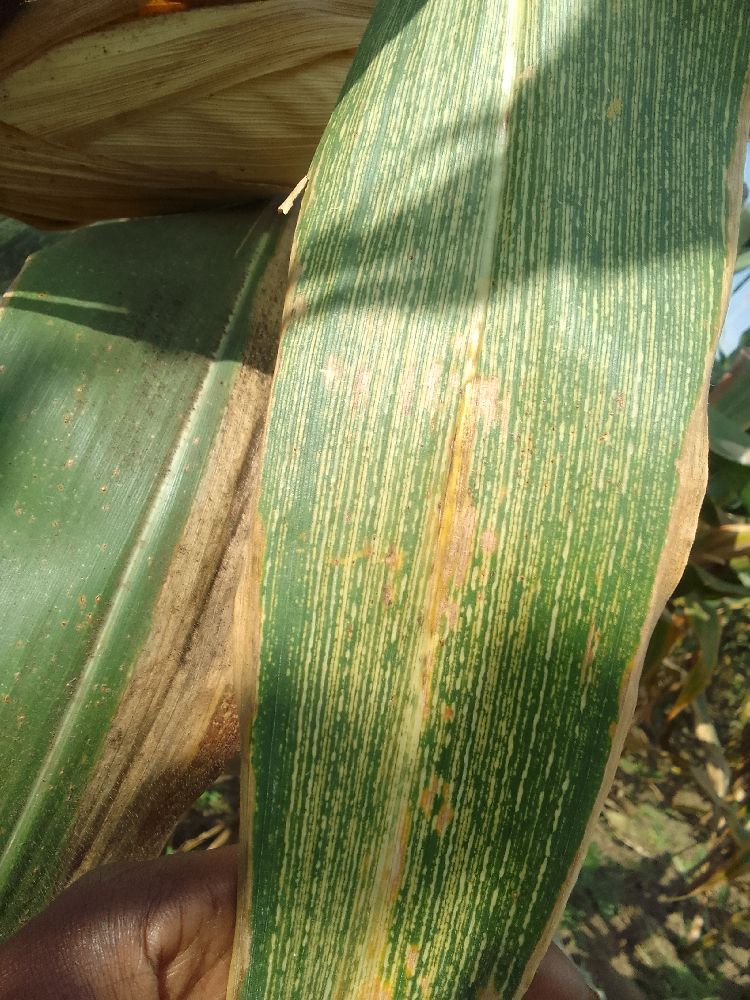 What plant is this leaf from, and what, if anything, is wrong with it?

maize, maize streak virus
